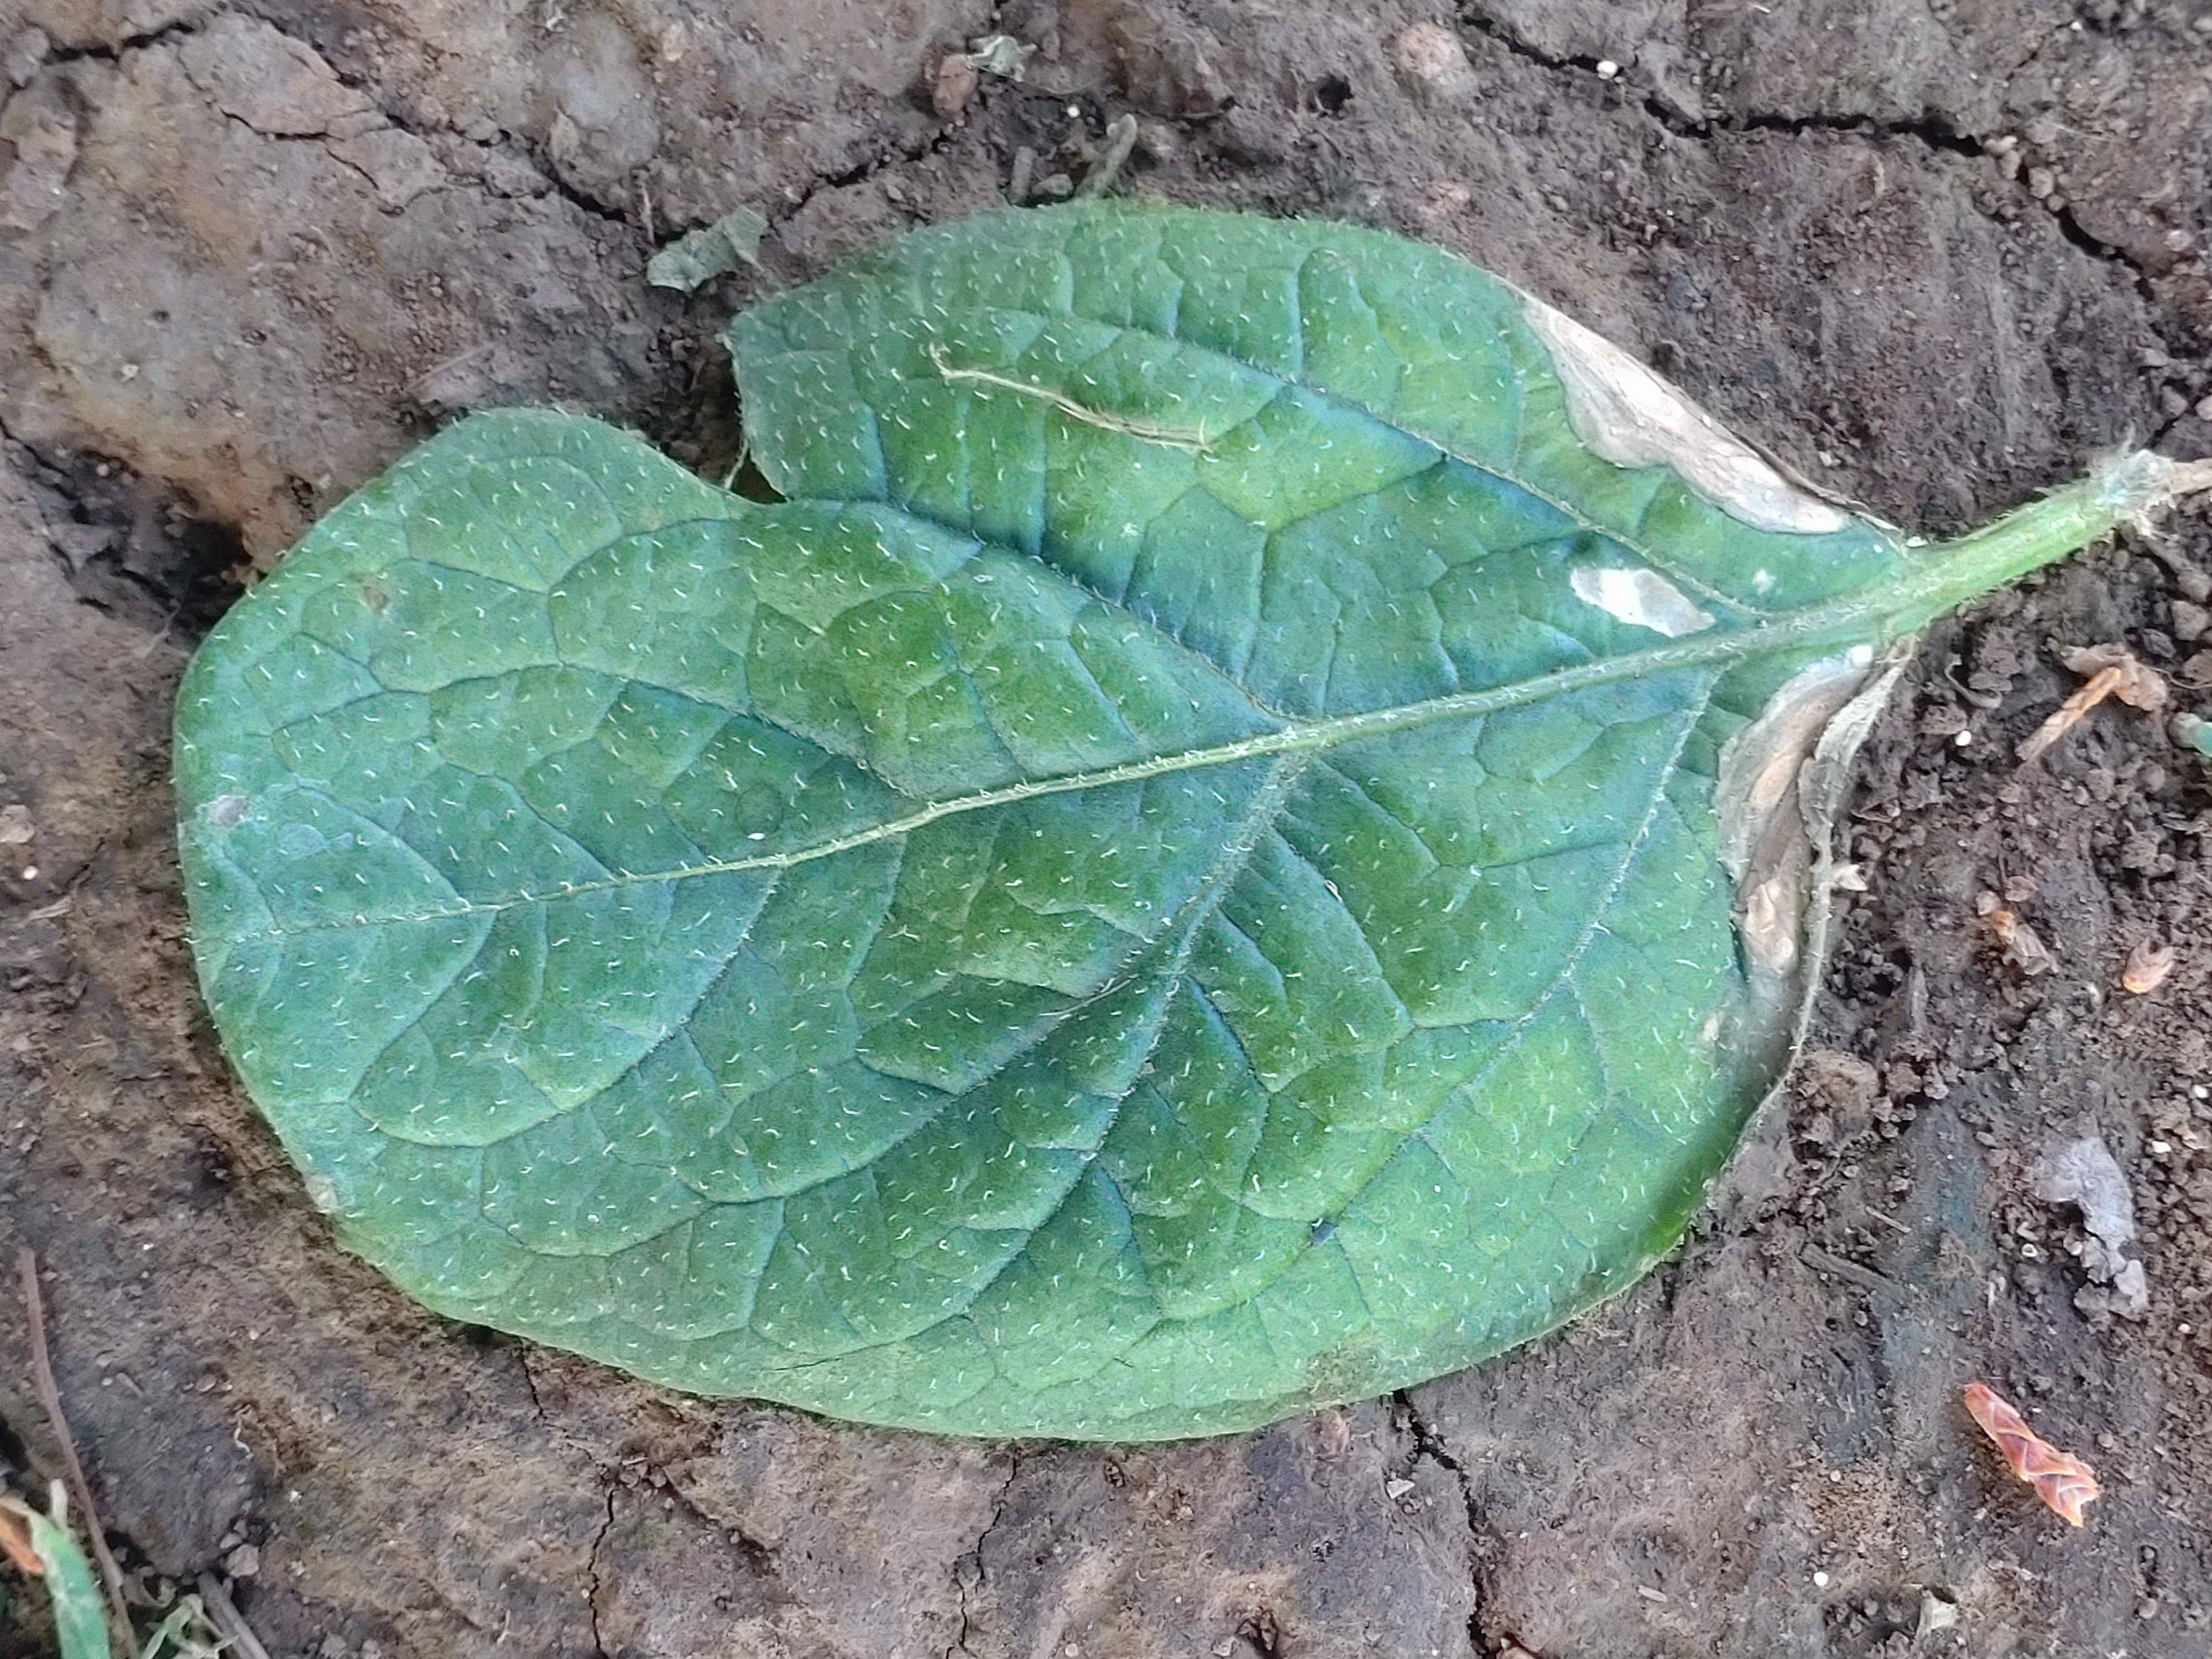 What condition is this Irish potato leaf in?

early blight
